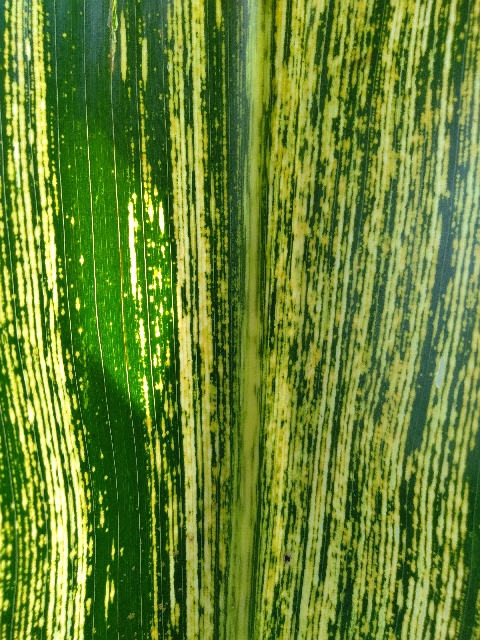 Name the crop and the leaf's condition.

maize, maize streak virus
